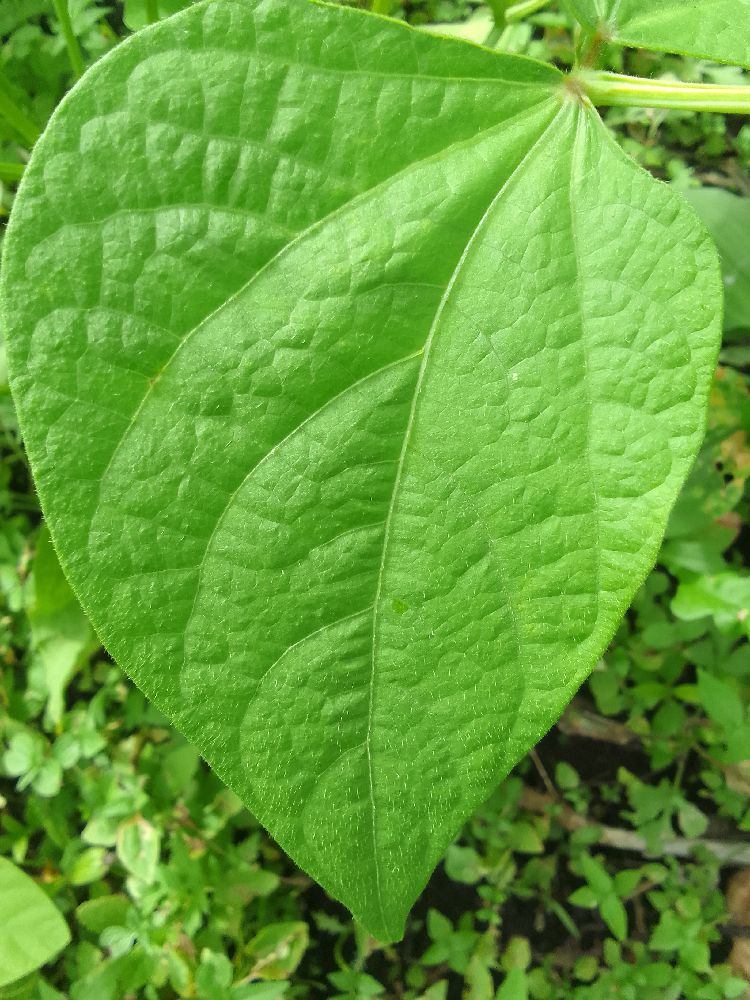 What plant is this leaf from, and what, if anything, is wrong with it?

common bean, healthy
